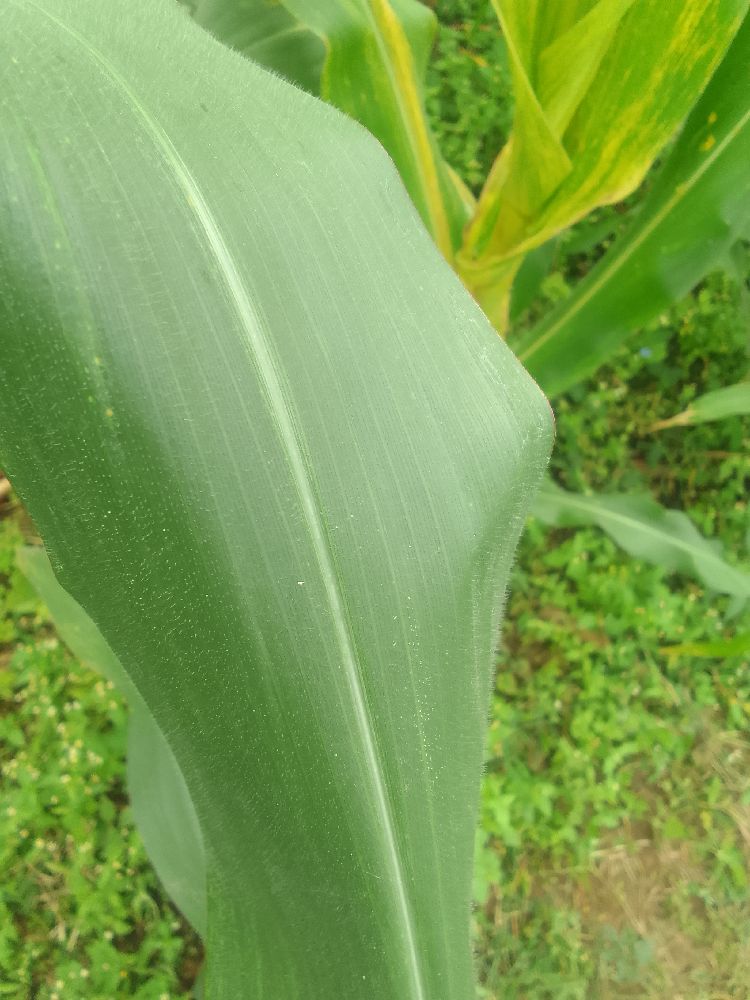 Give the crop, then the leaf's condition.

maize, healthy
